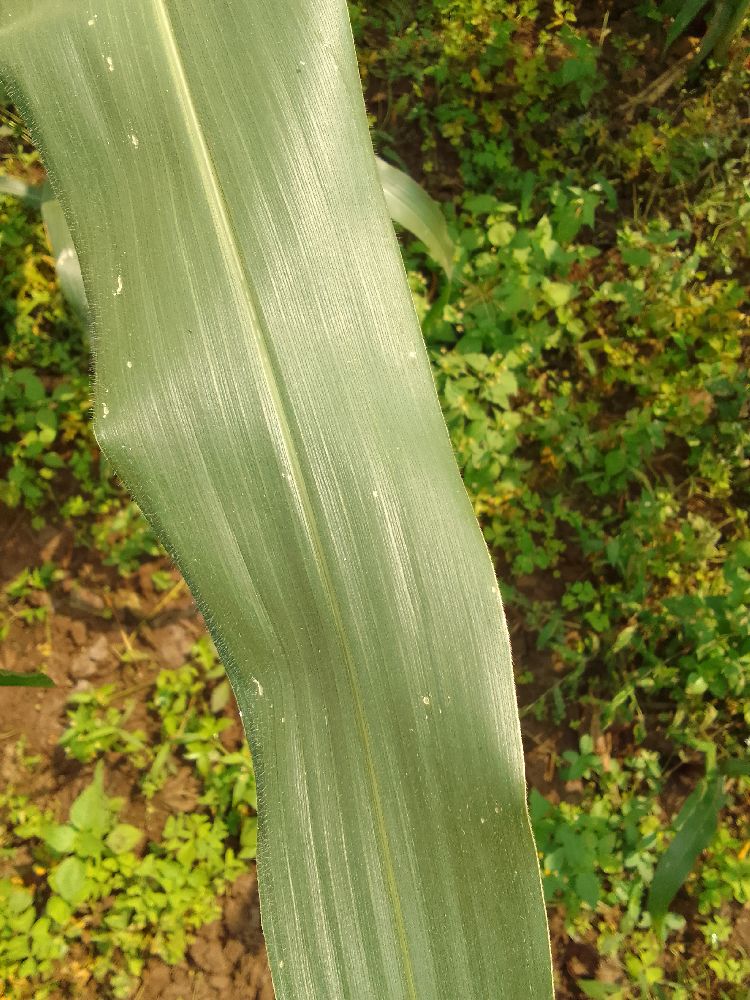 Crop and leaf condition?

maize, healthy
